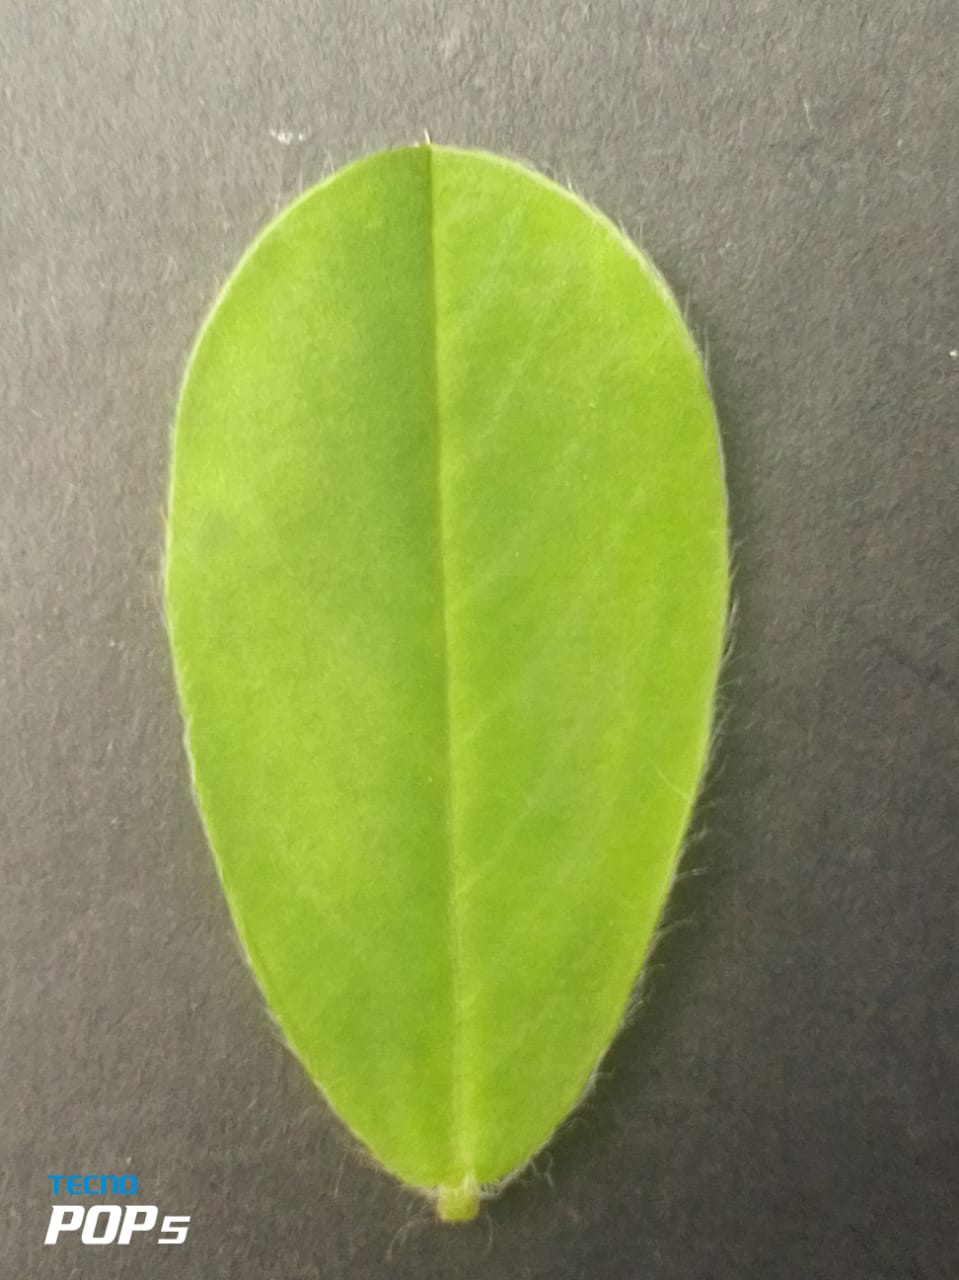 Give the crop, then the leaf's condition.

peanut, healthy leaves
